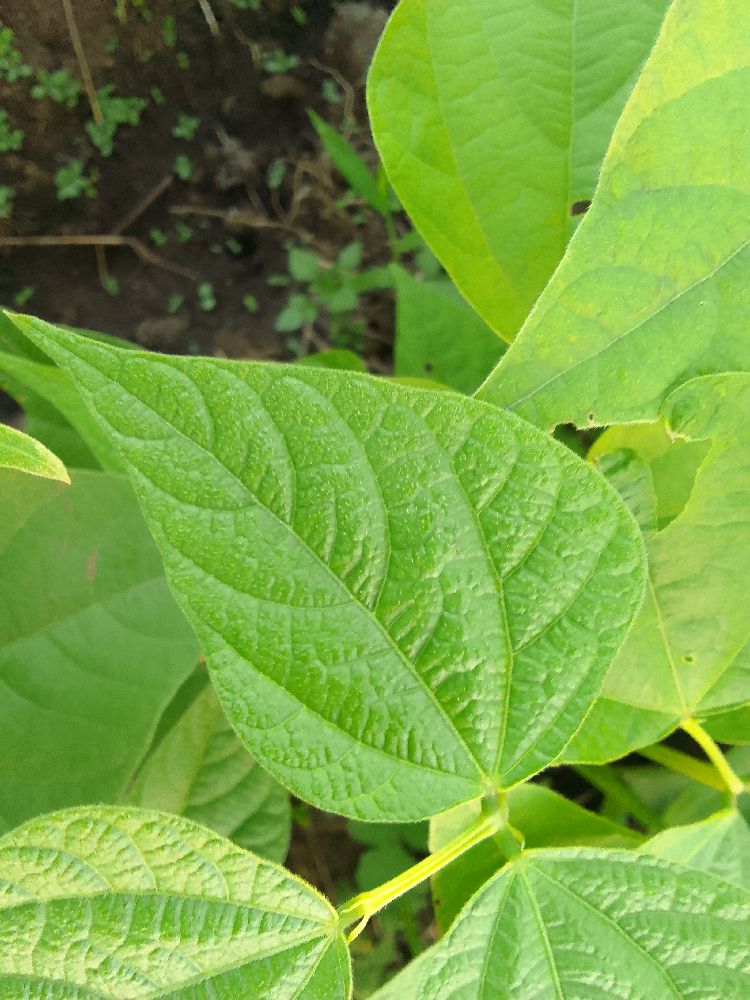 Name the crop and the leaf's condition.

common bean, healthy
